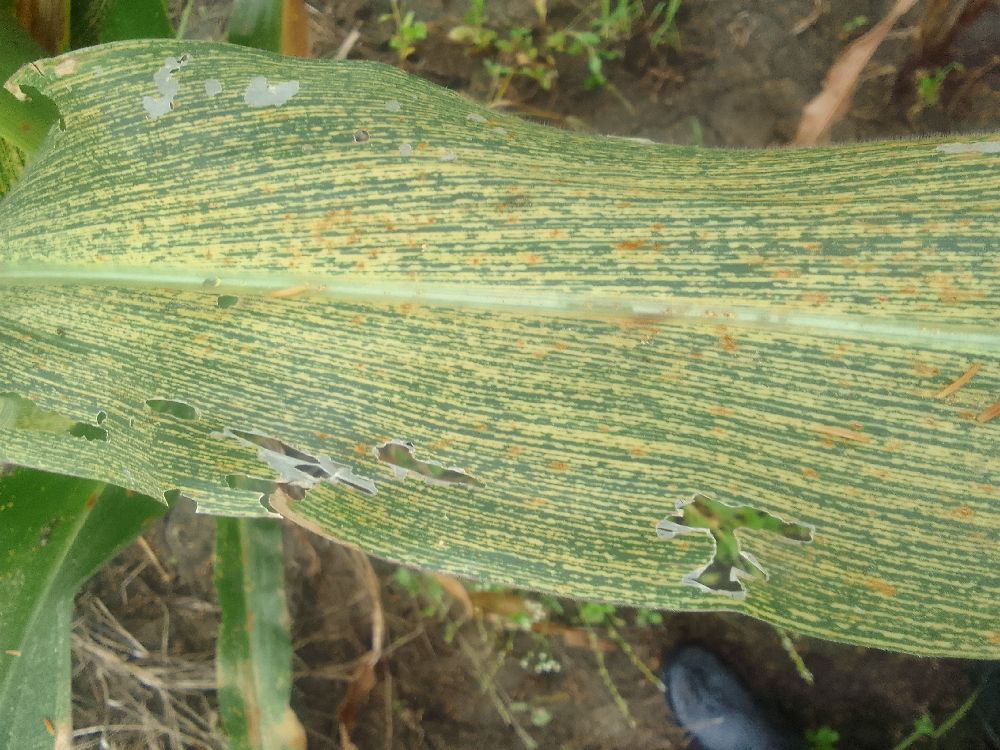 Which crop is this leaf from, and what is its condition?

maize, maize streak virus
